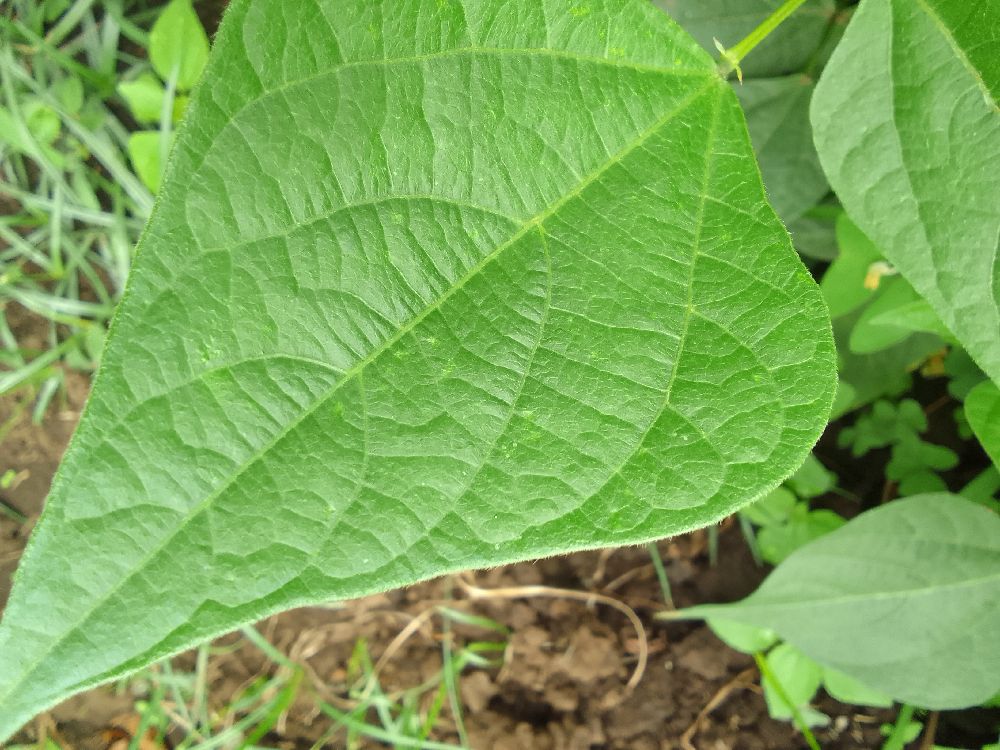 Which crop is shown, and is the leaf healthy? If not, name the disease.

common bean, healthy
